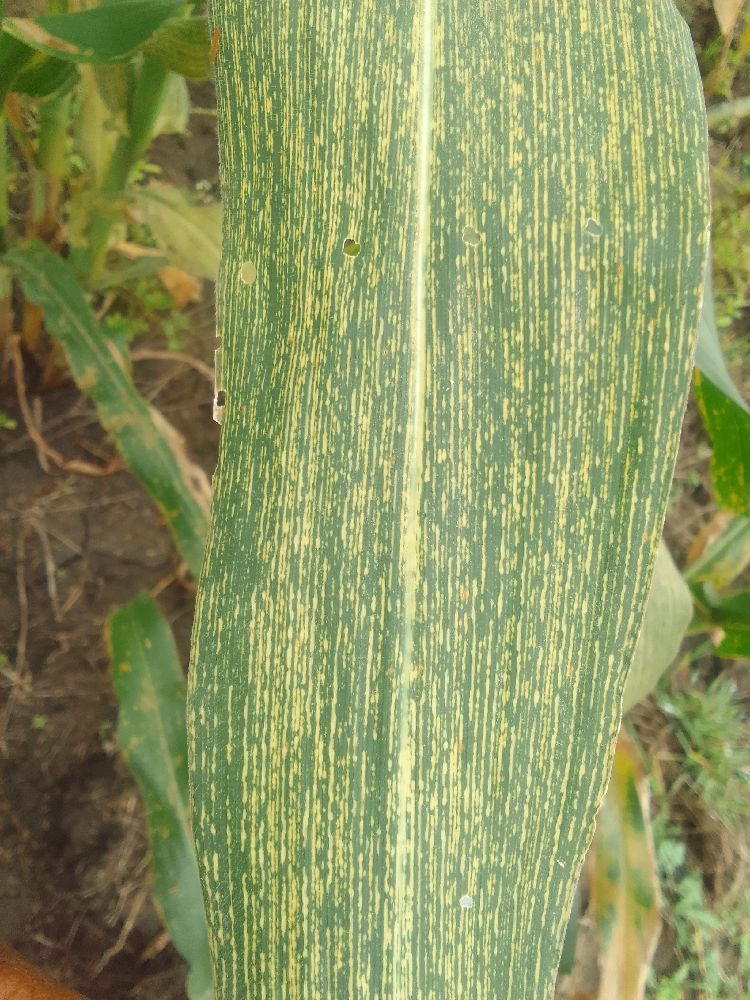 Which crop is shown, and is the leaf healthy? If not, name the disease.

maize, maize streak virus
